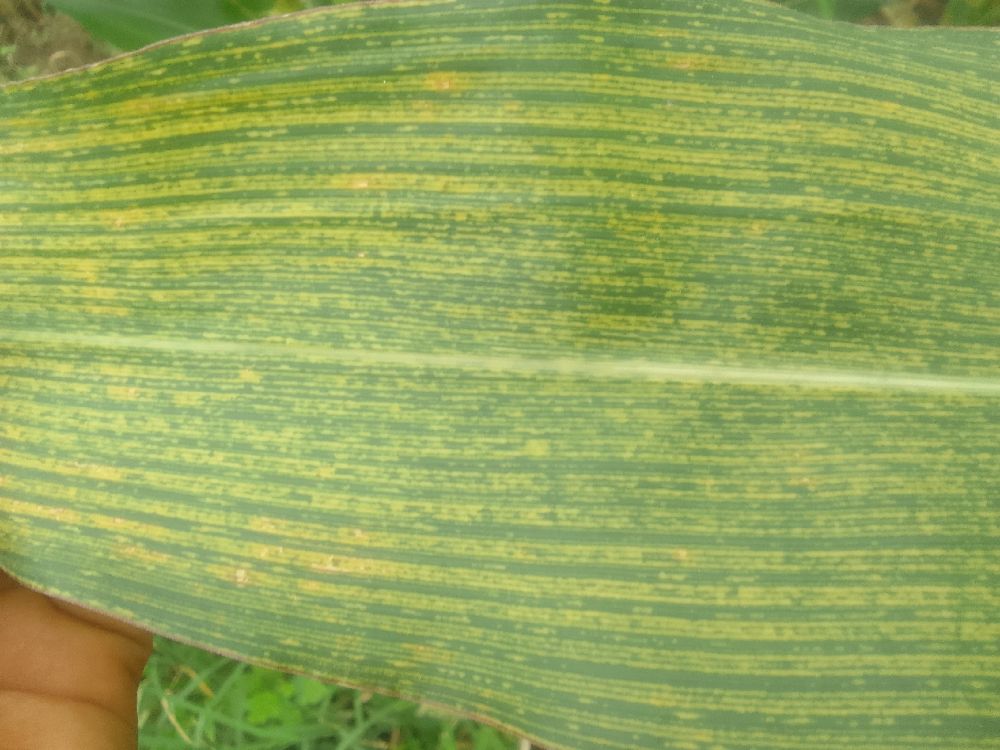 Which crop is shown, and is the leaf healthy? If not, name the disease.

maize, maize streak virus
